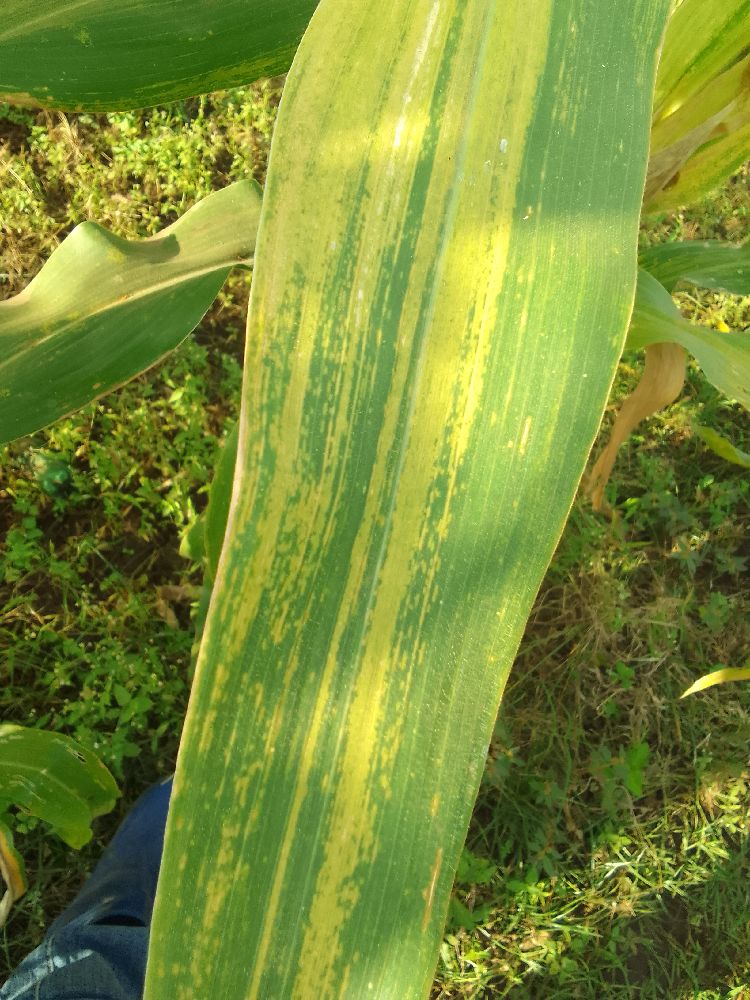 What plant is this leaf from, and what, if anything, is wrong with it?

maize, maize lethal necrosis
